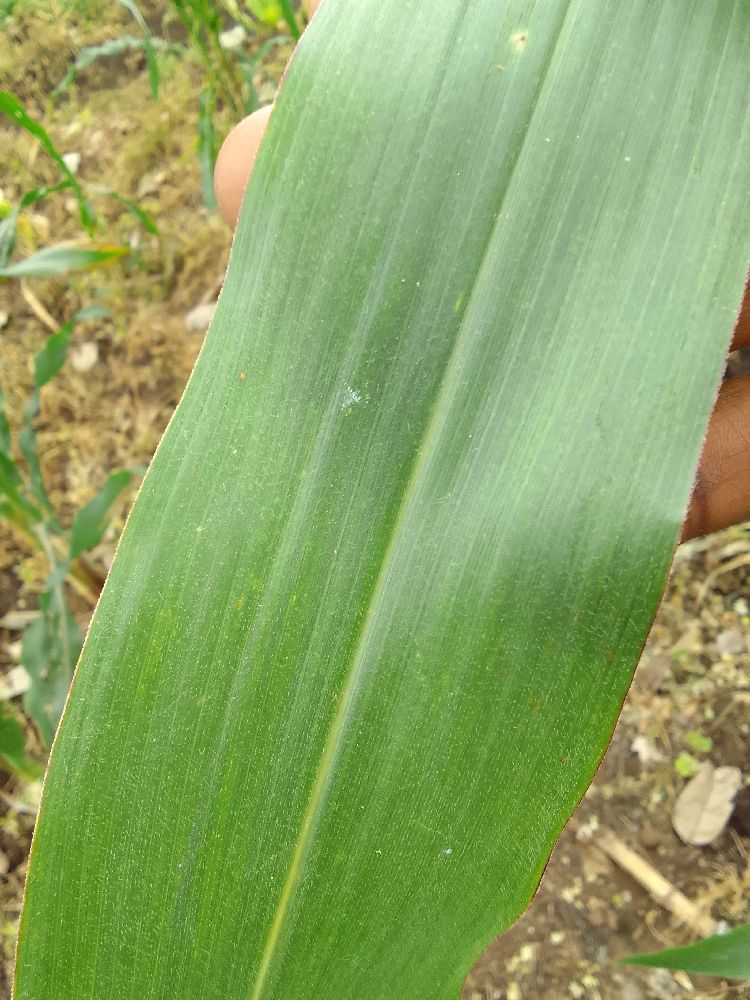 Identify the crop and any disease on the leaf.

maize, healthy
